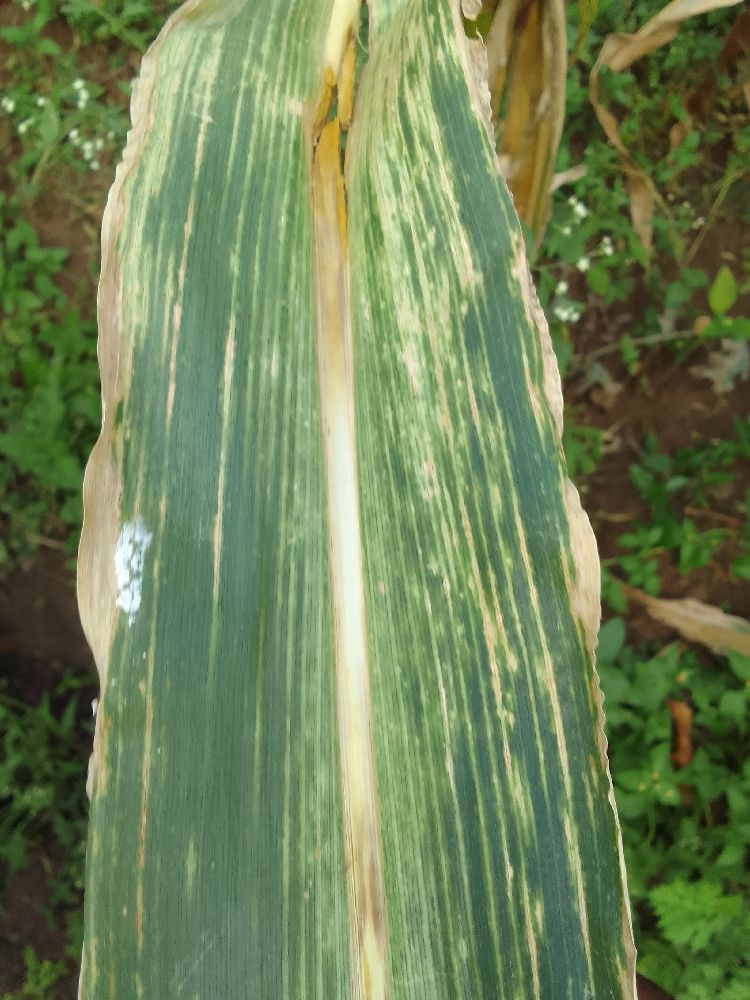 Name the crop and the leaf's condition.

maize, maize lethal necrosis
